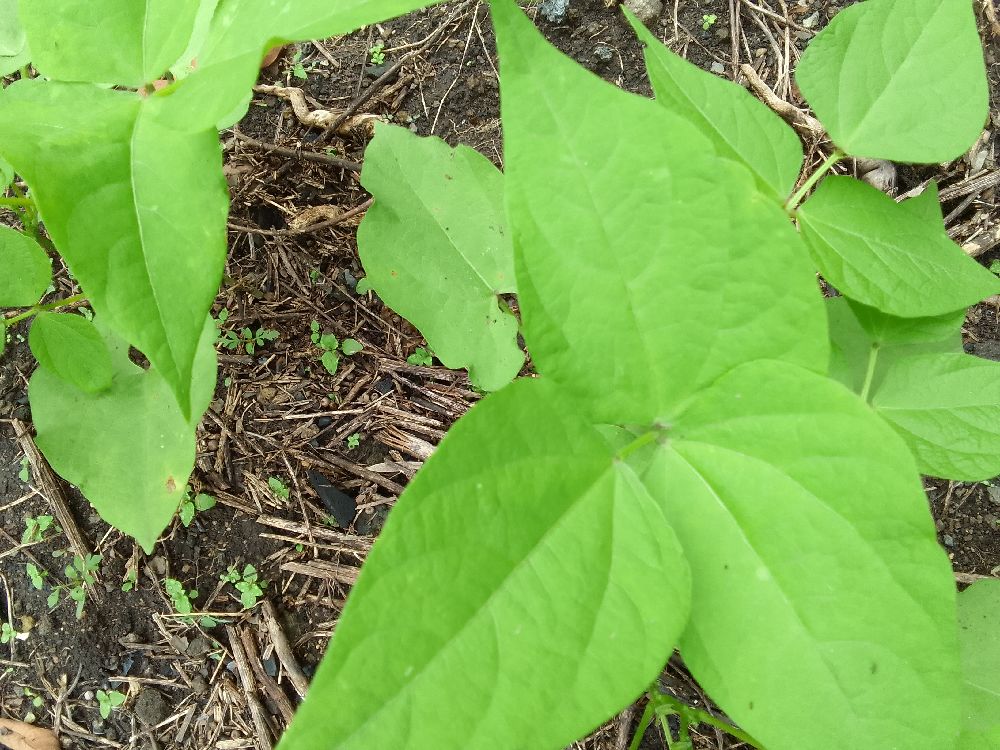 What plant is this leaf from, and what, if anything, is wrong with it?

common bean, healthy
